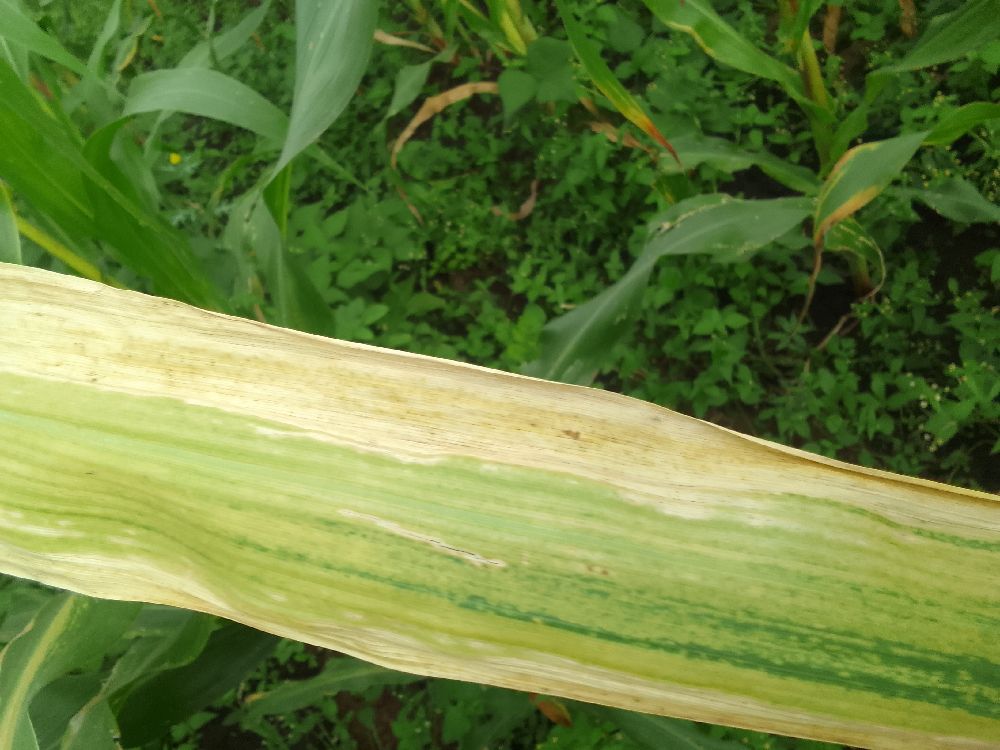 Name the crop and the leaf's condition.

maize, maize lethal necrosis
